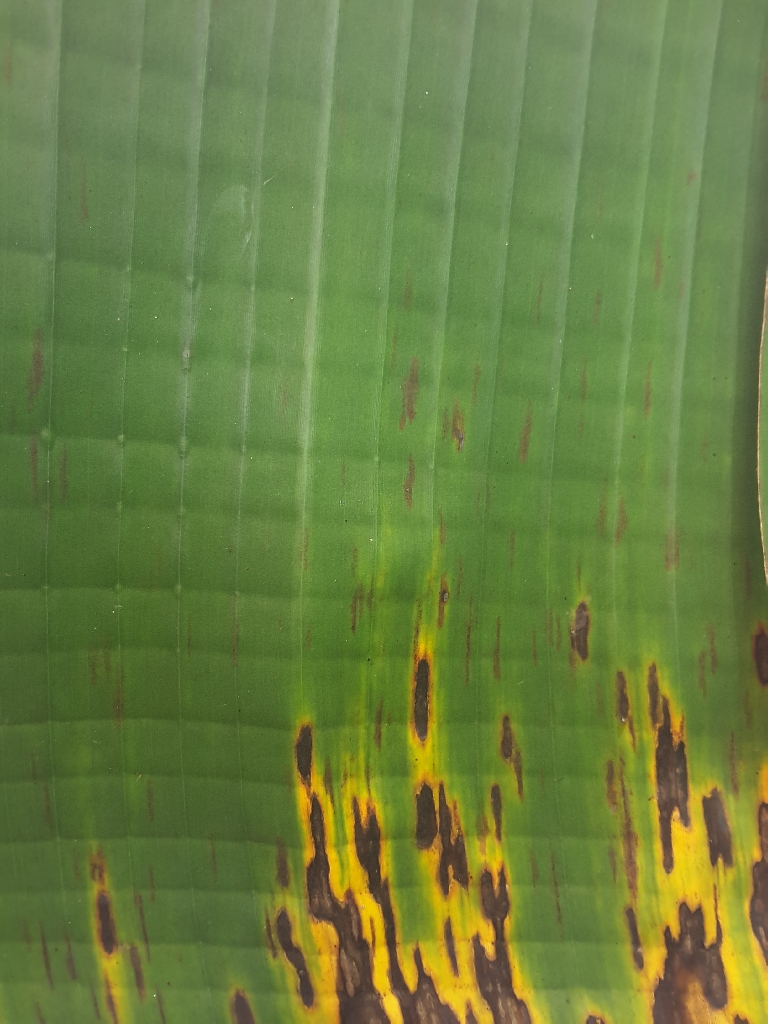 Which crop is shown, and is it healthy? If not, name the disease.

banana, black sigatoka
